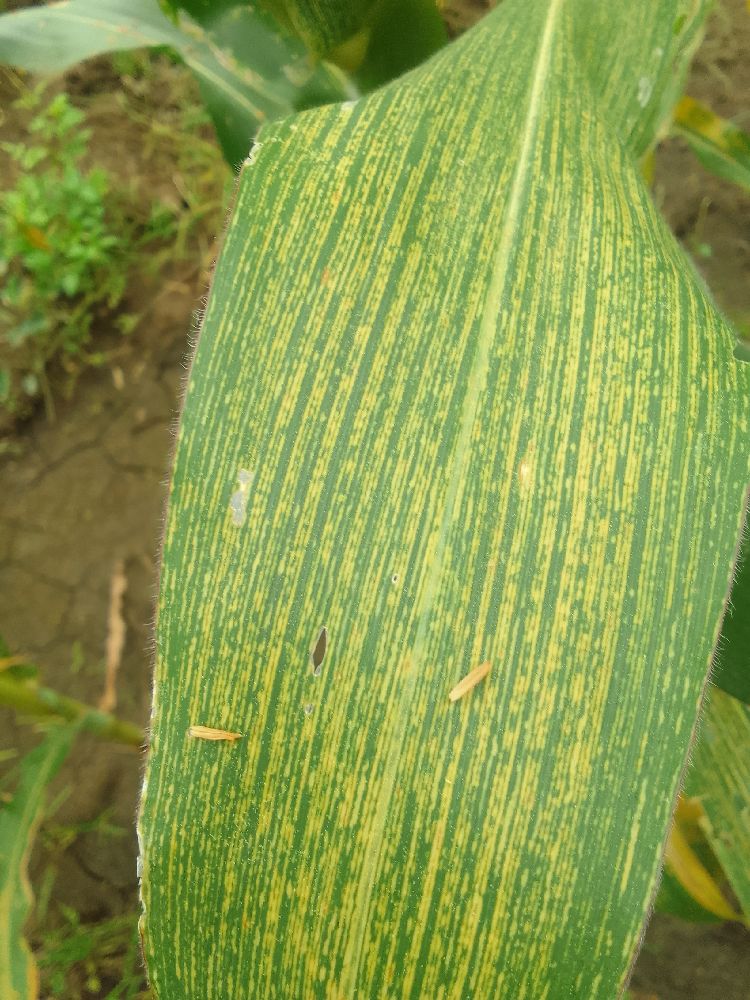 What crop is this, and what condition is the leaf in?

maize, maize streak virus
